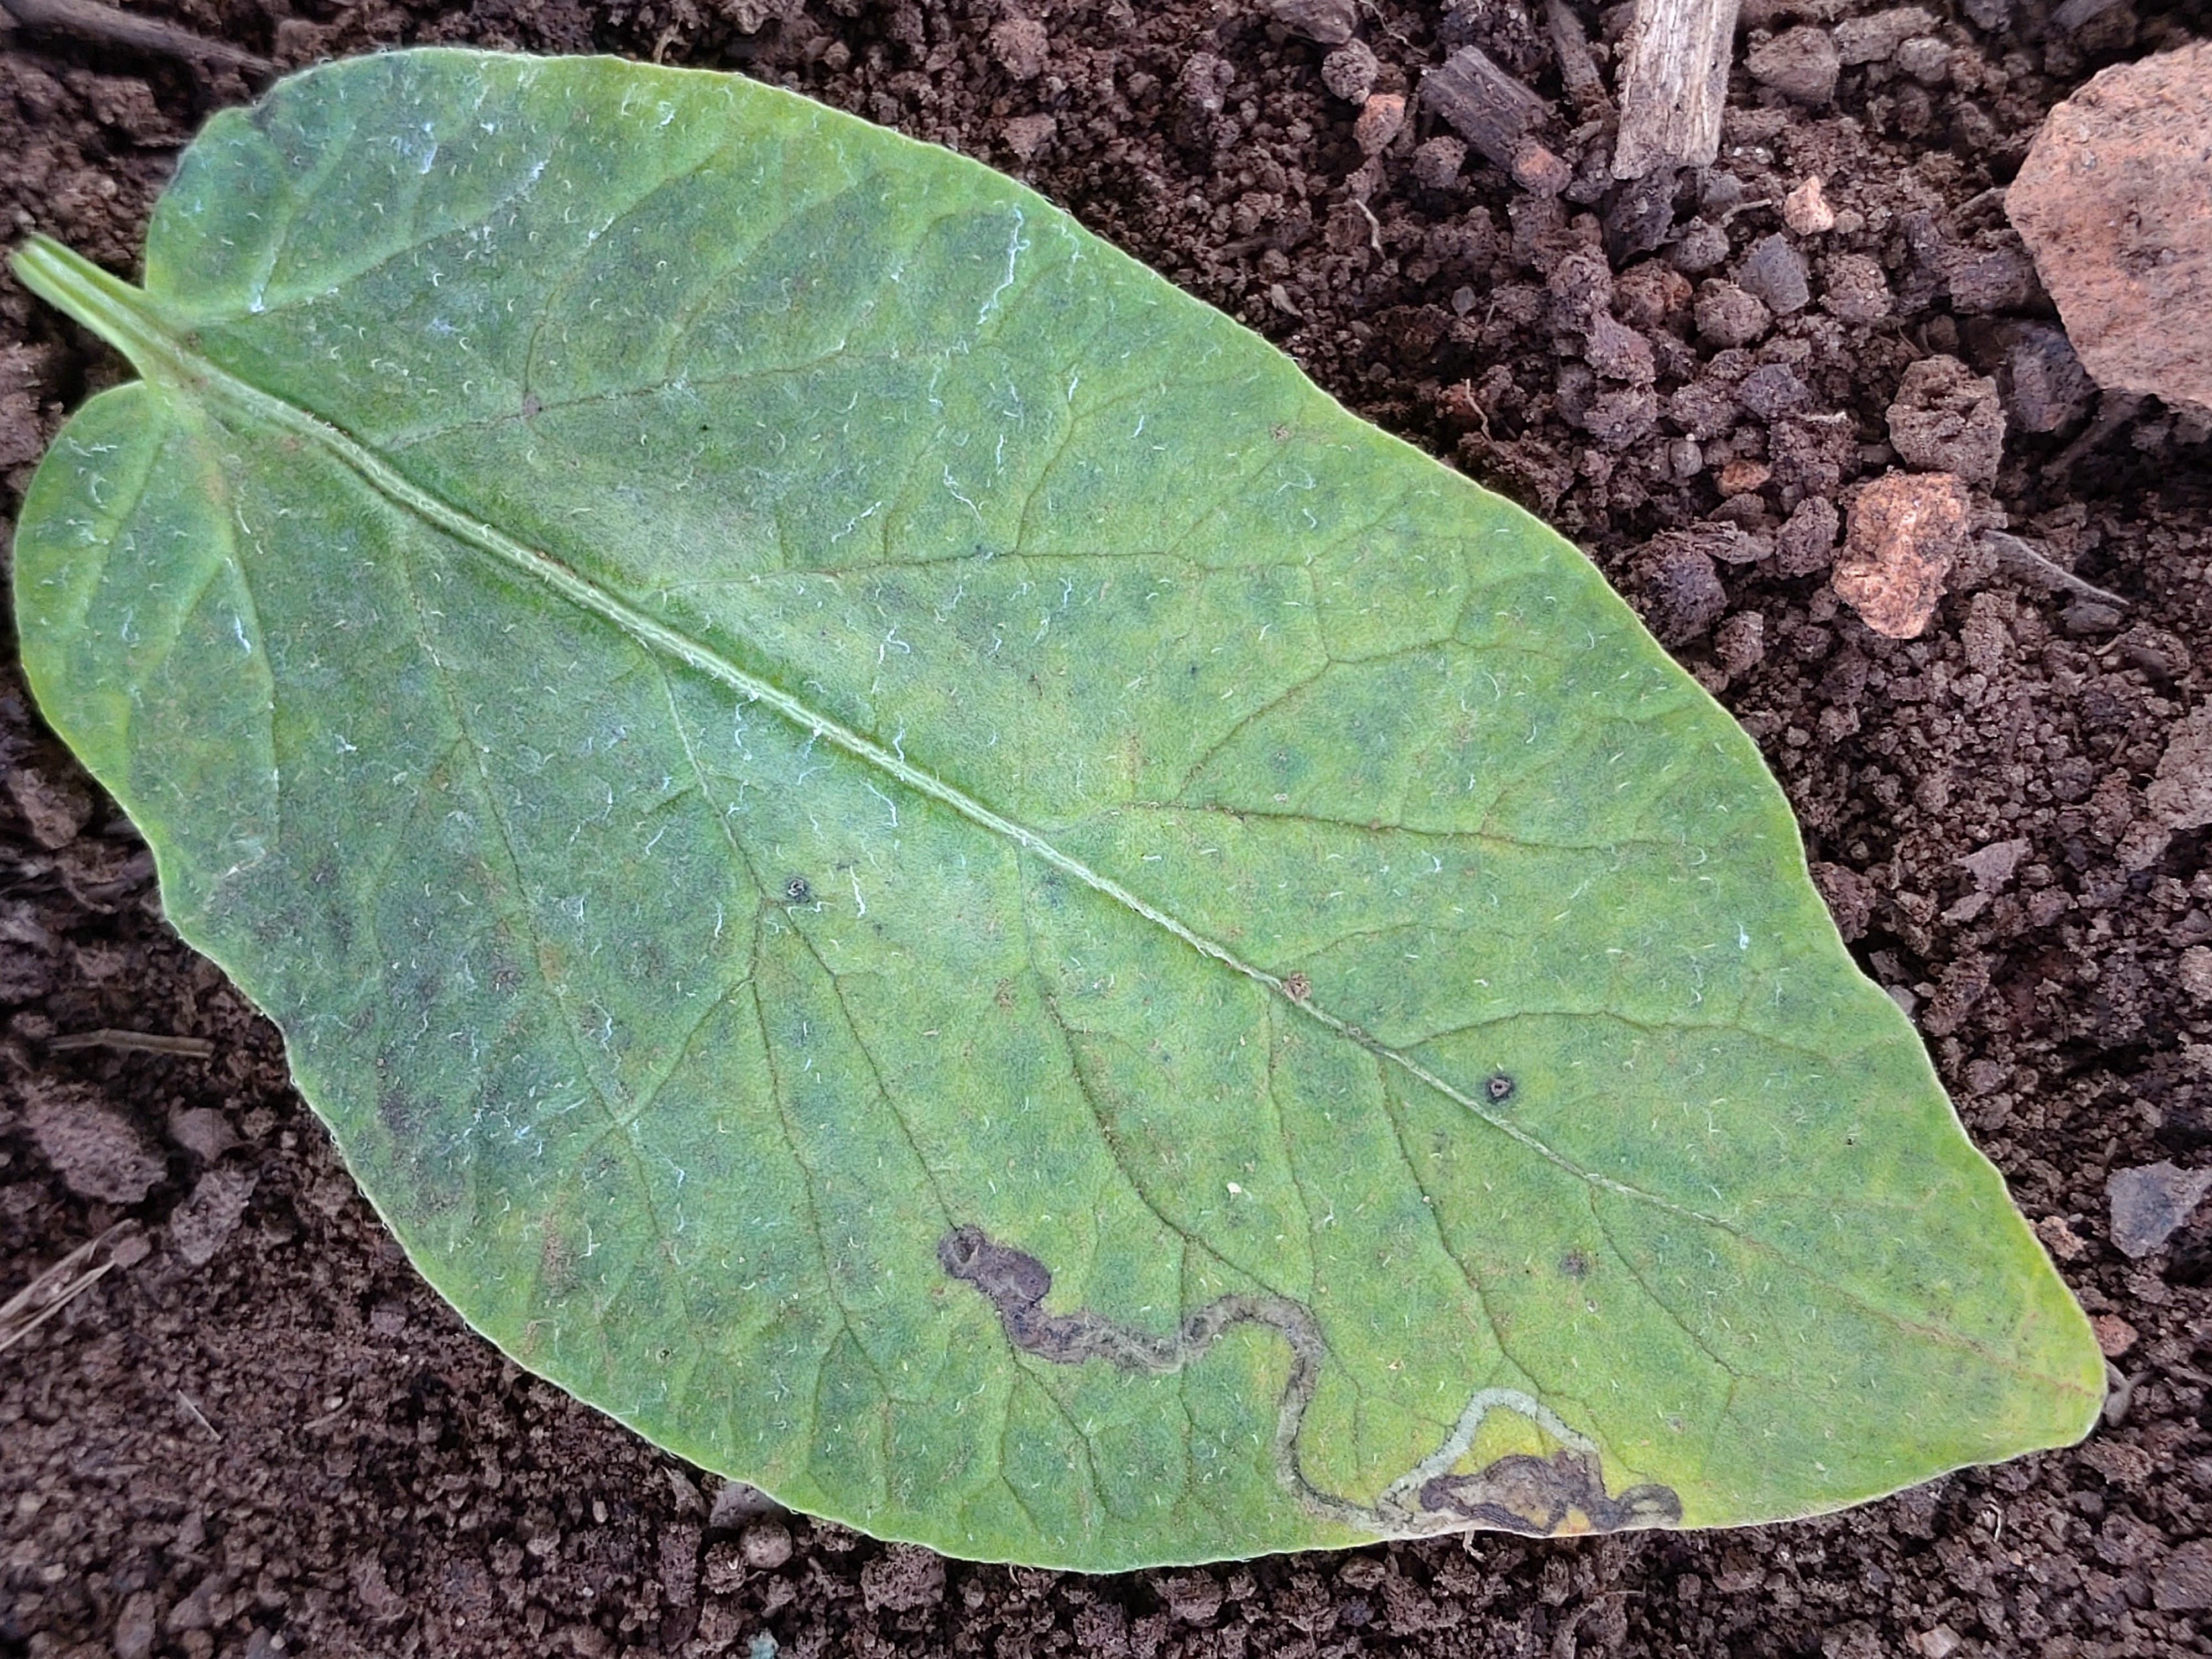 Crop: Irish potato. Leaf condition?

late blight
